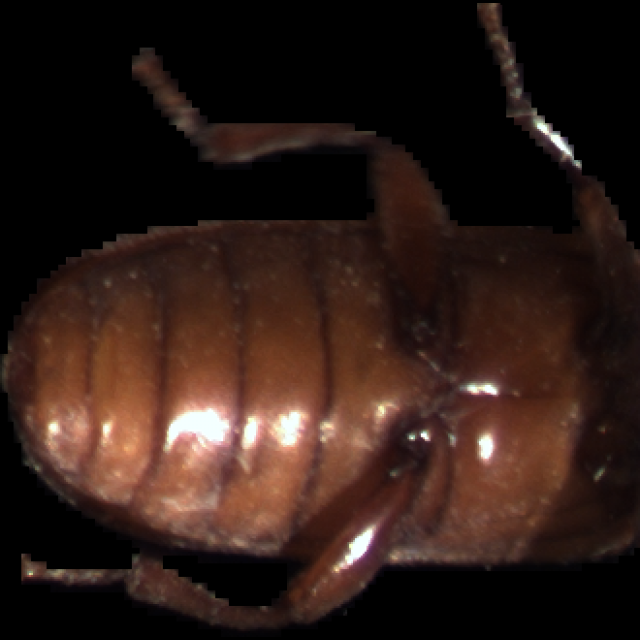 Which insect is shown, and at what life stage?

mealworm beetle
